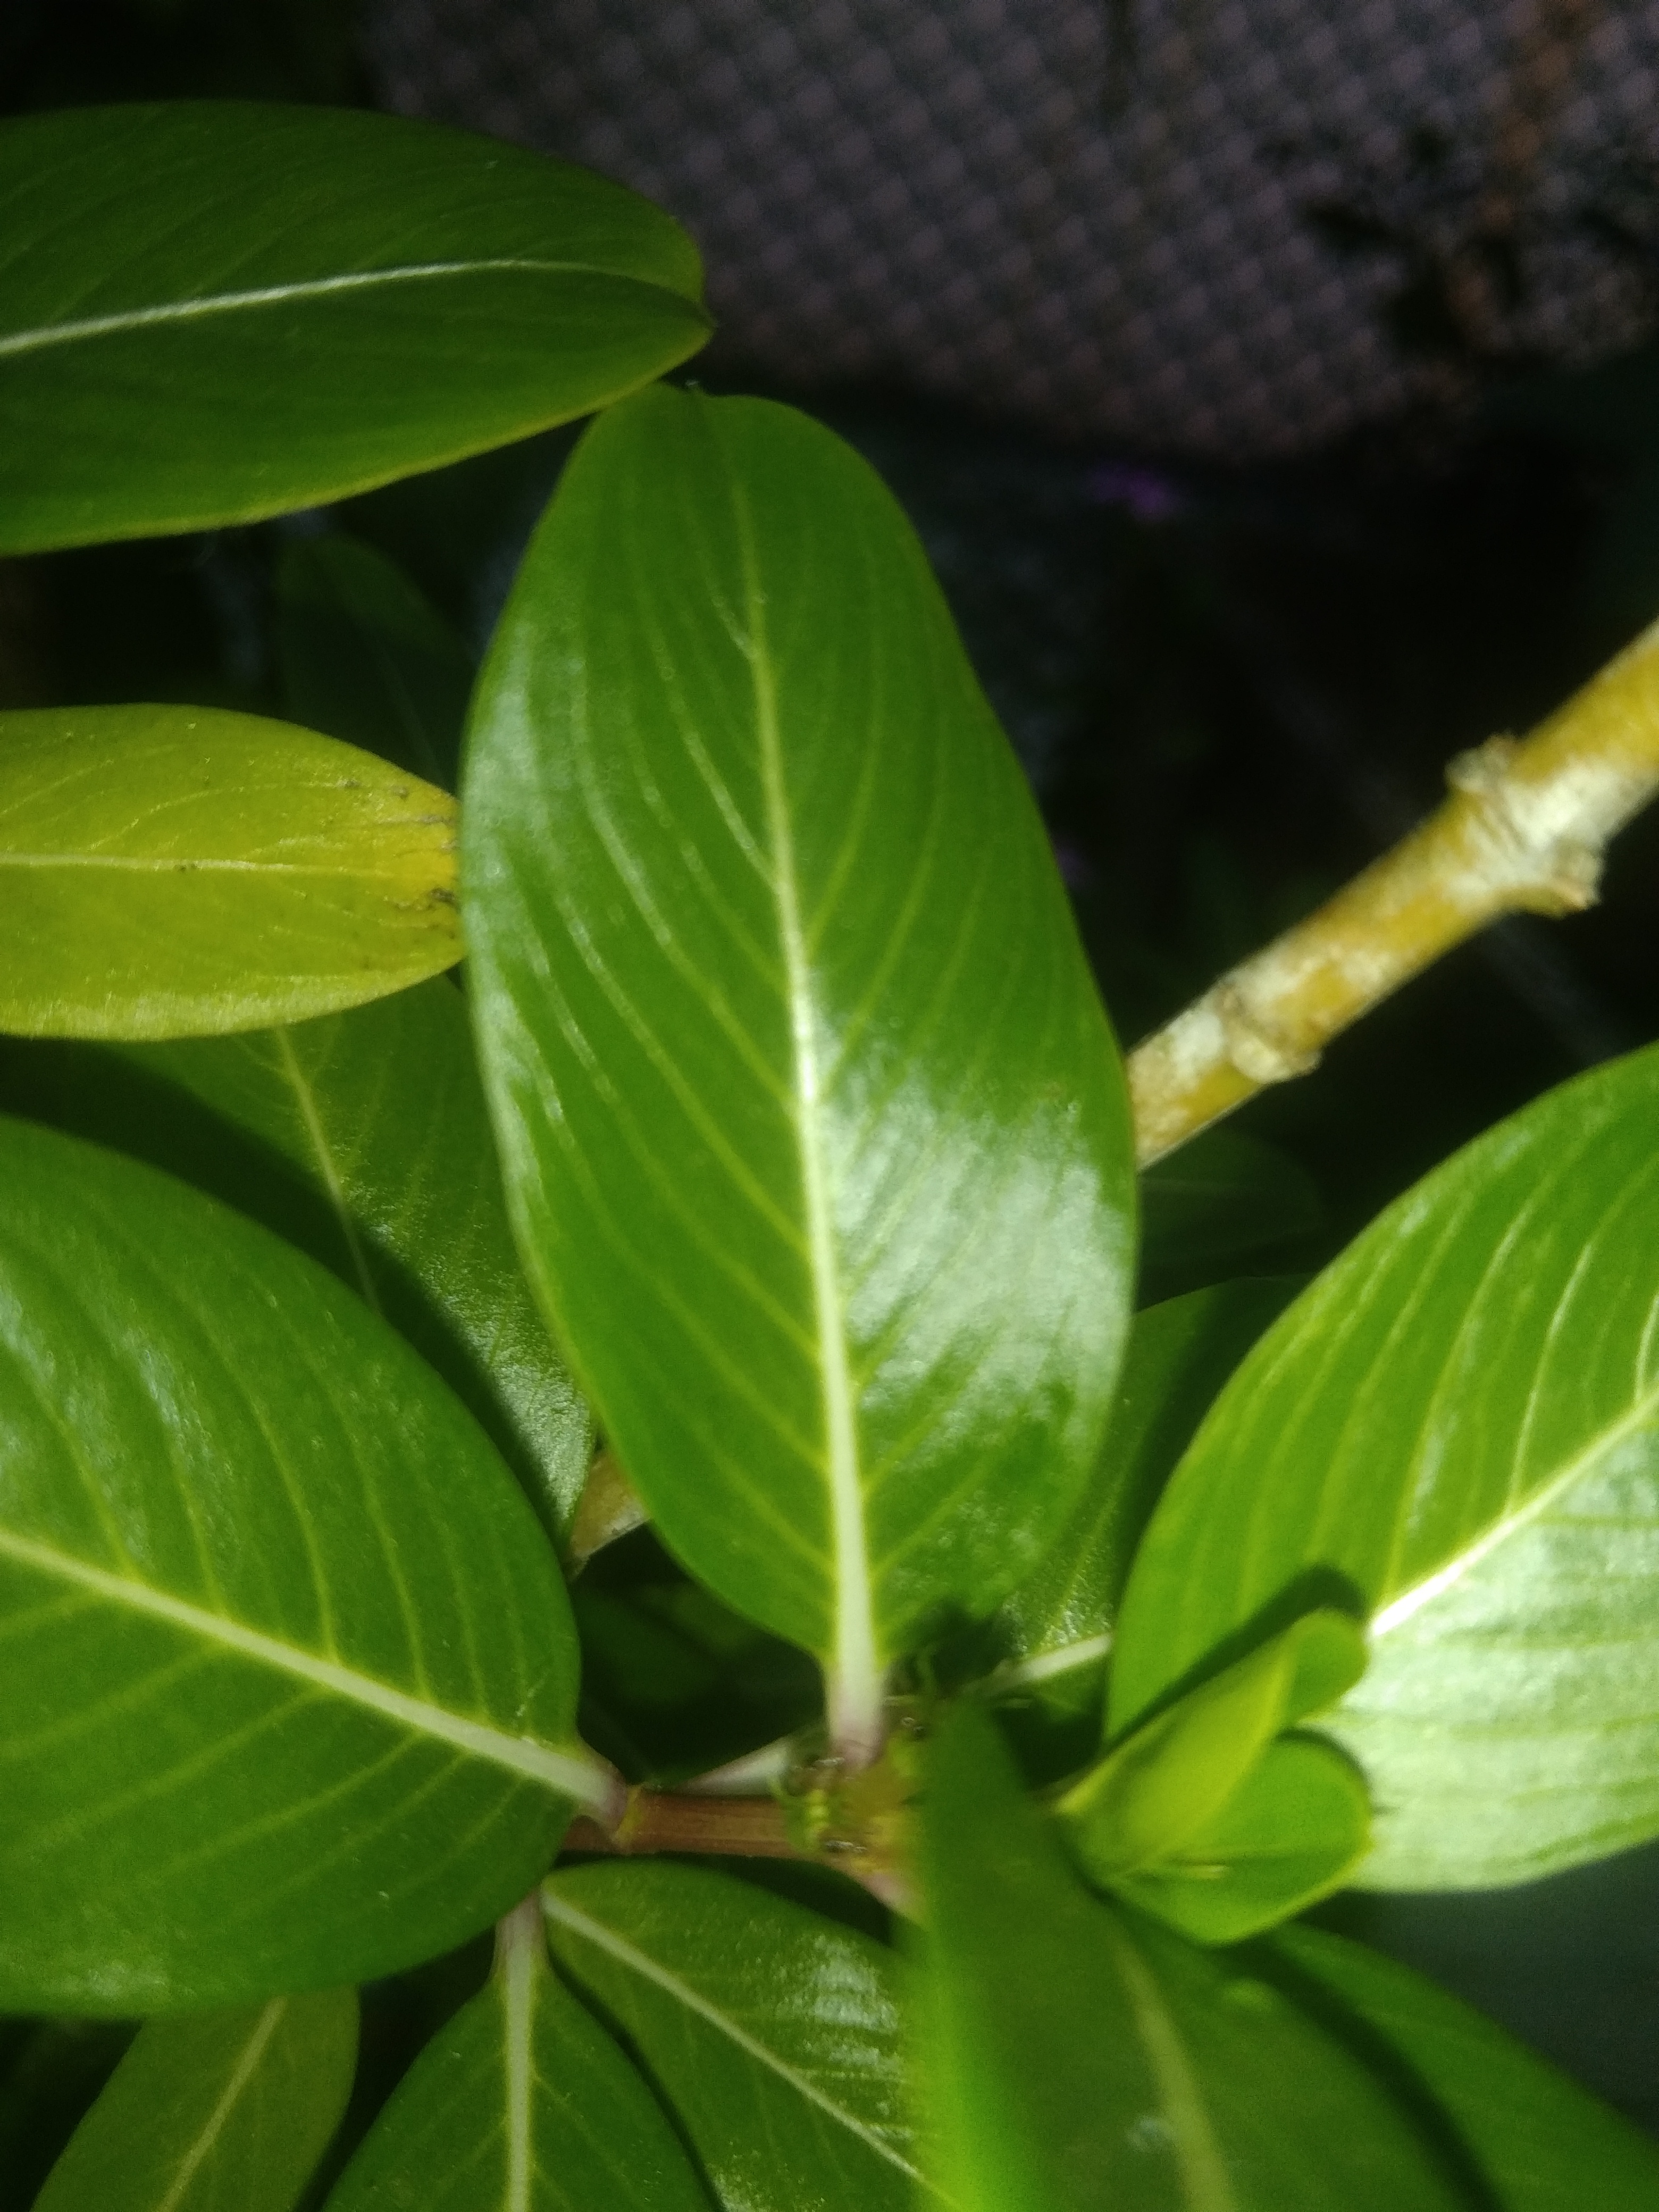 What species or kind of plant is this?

rose periwinkle
